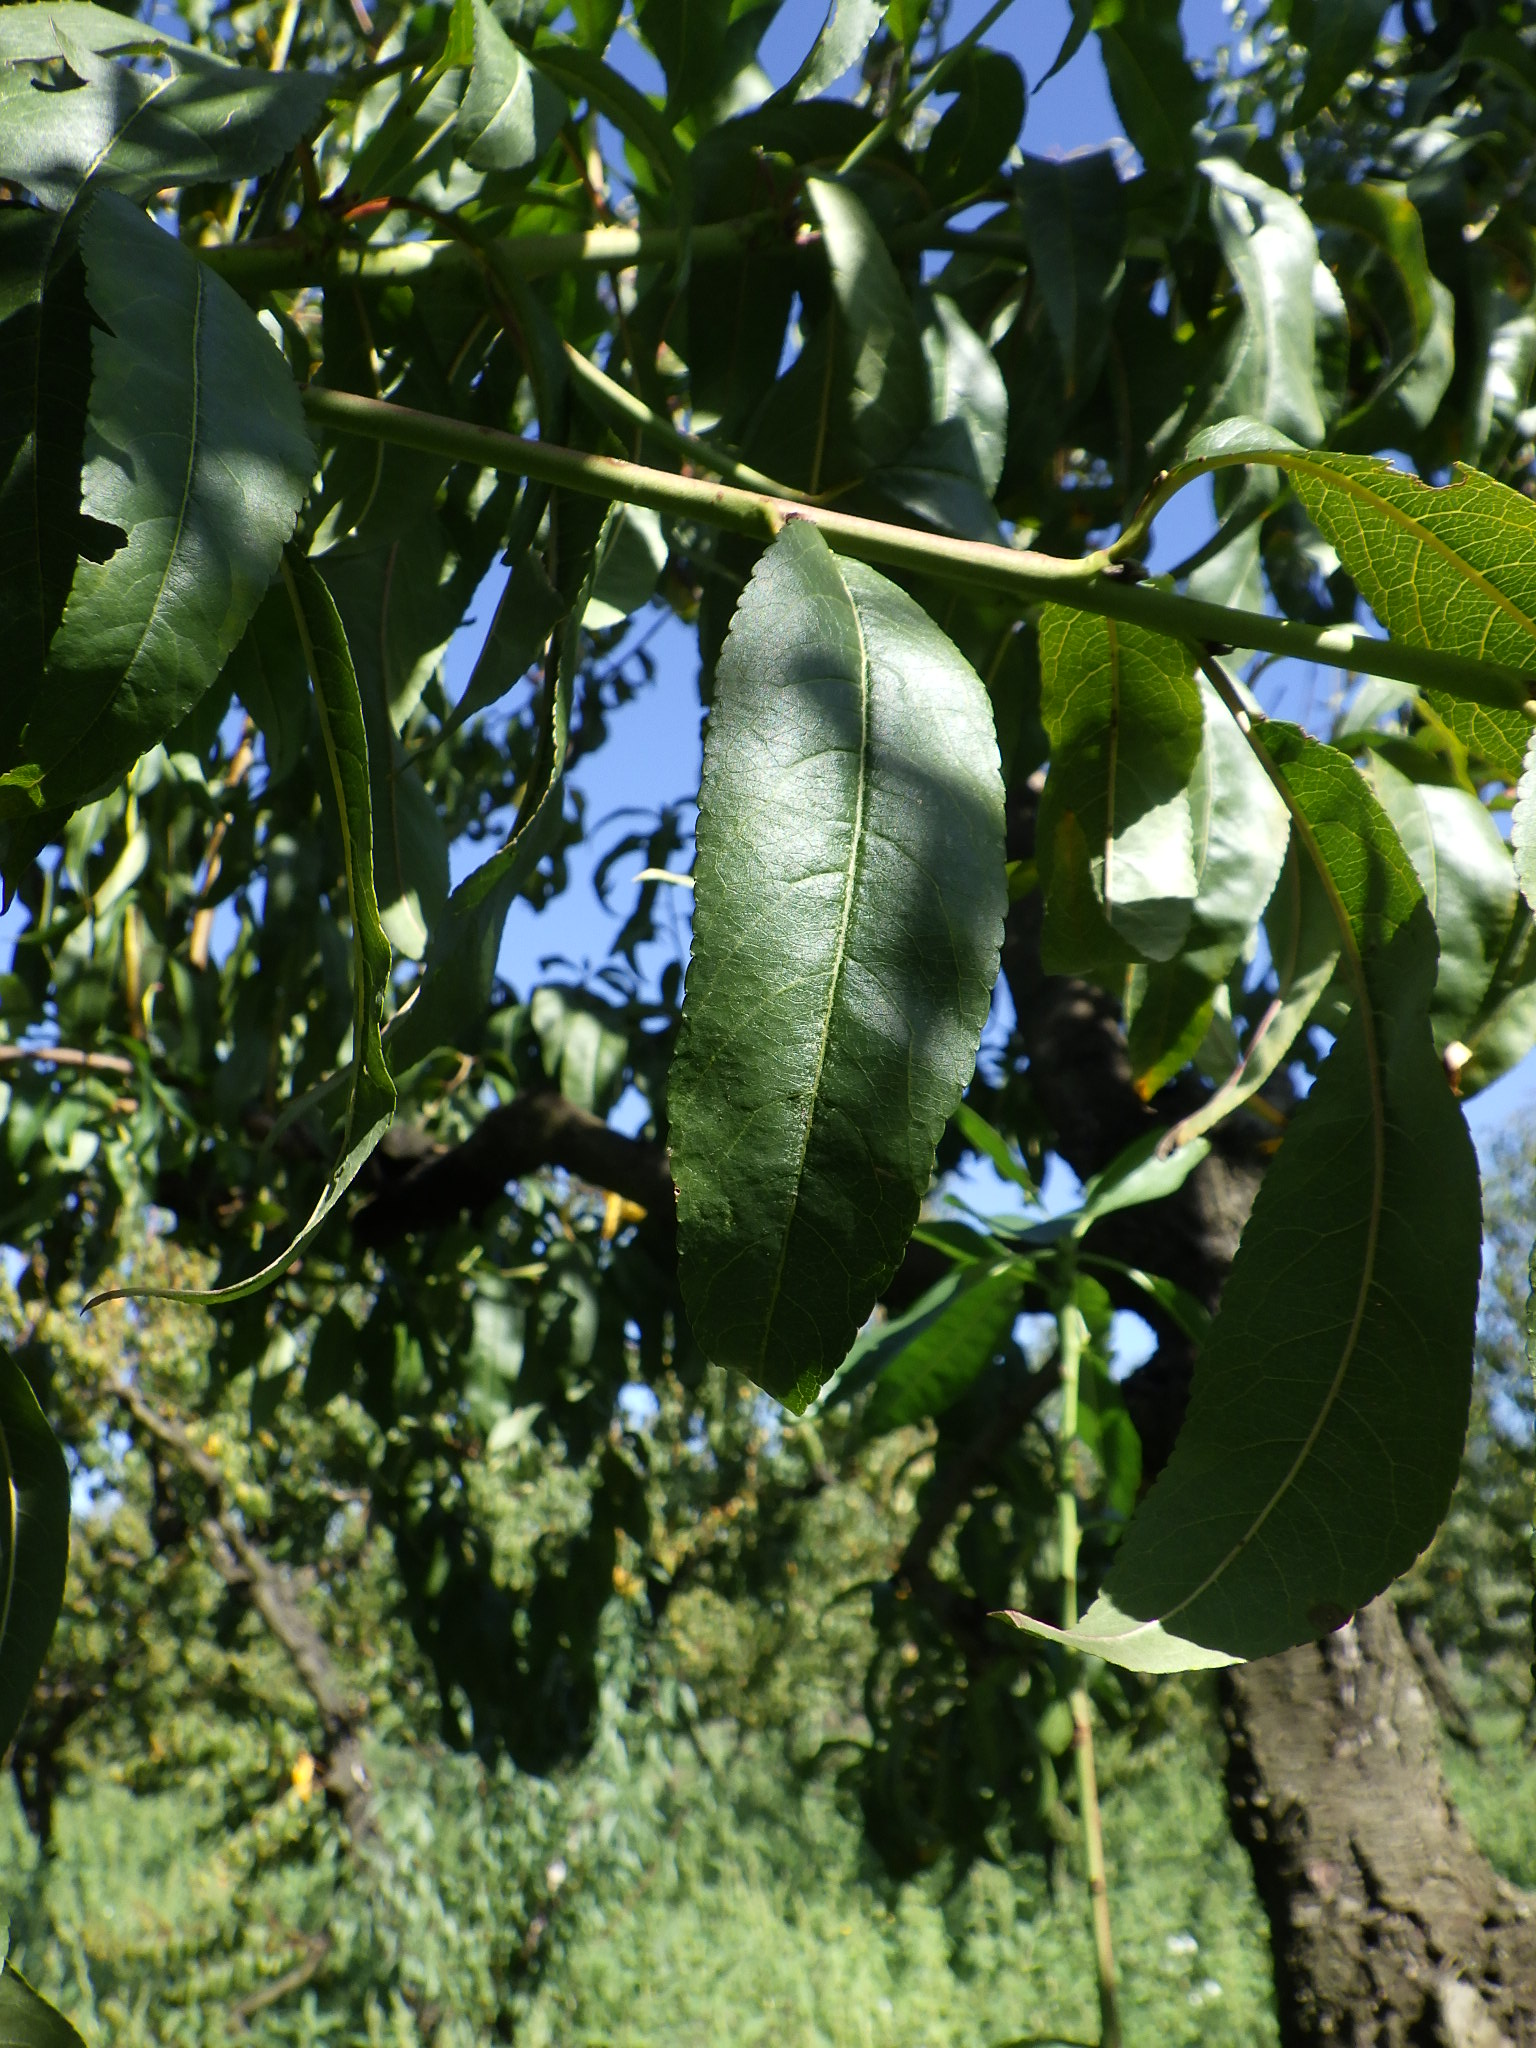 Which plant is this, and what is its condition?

peach, healthy
